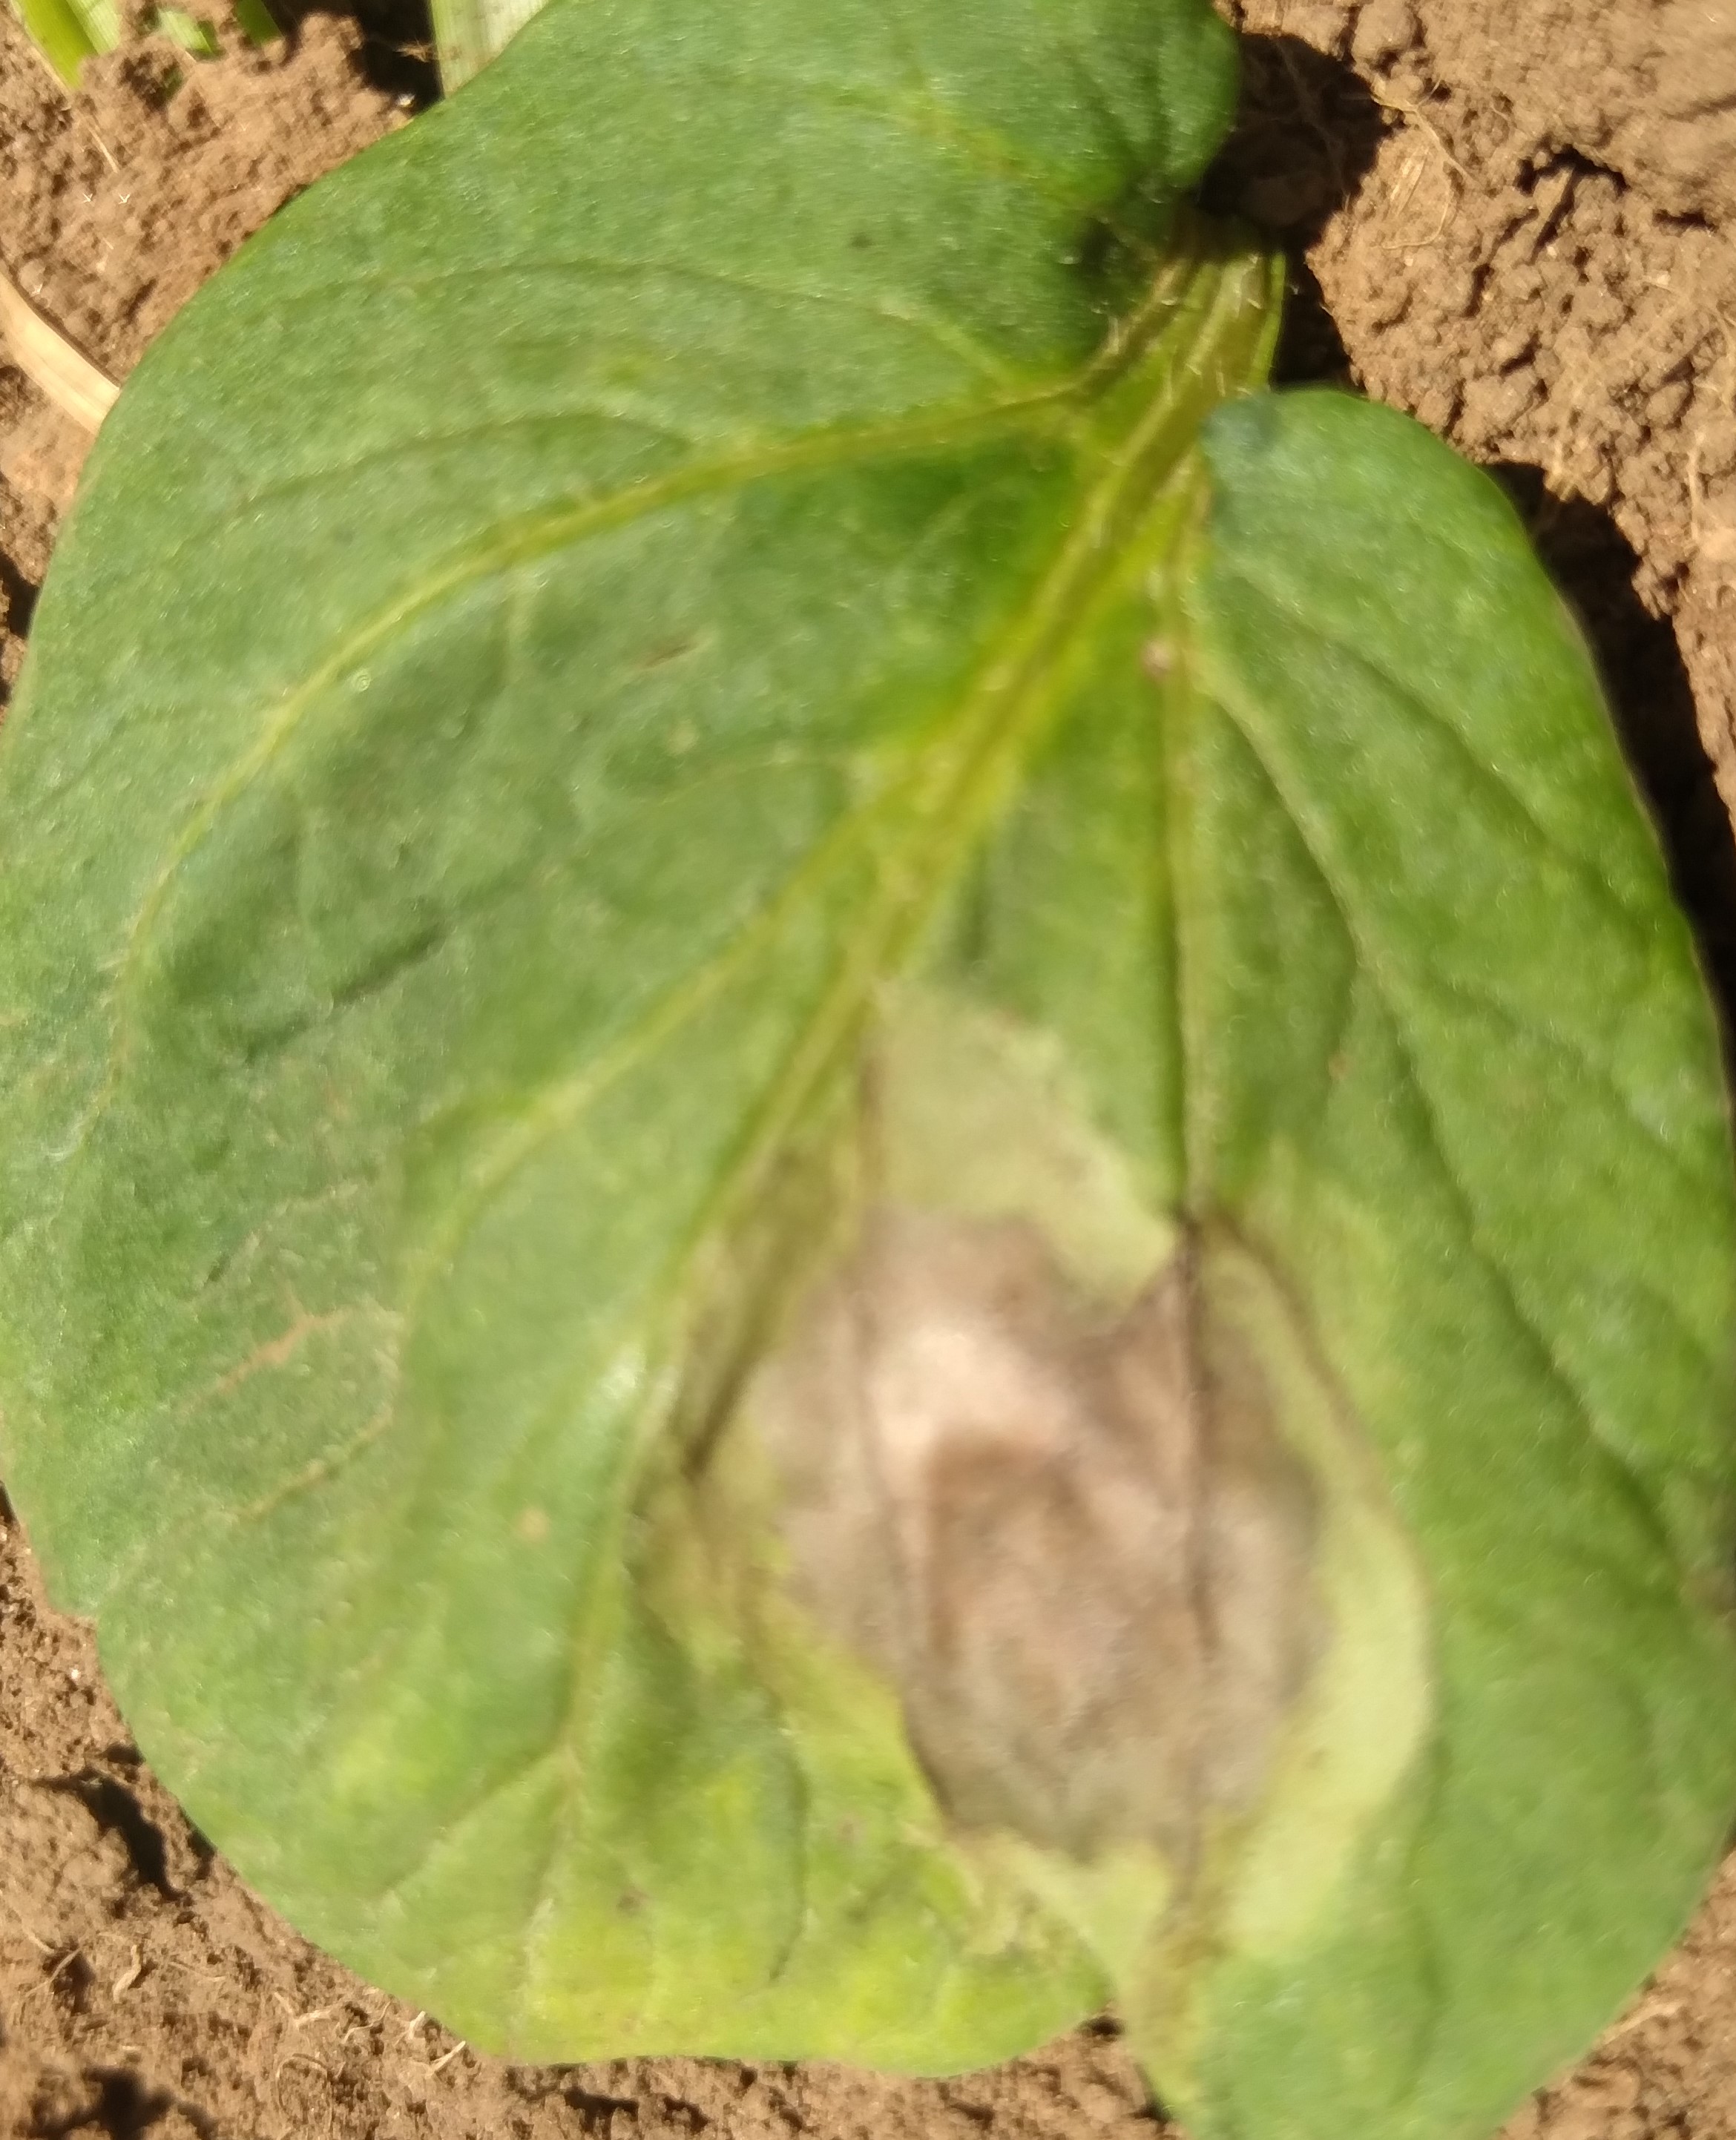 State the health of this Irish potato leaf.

early blight
